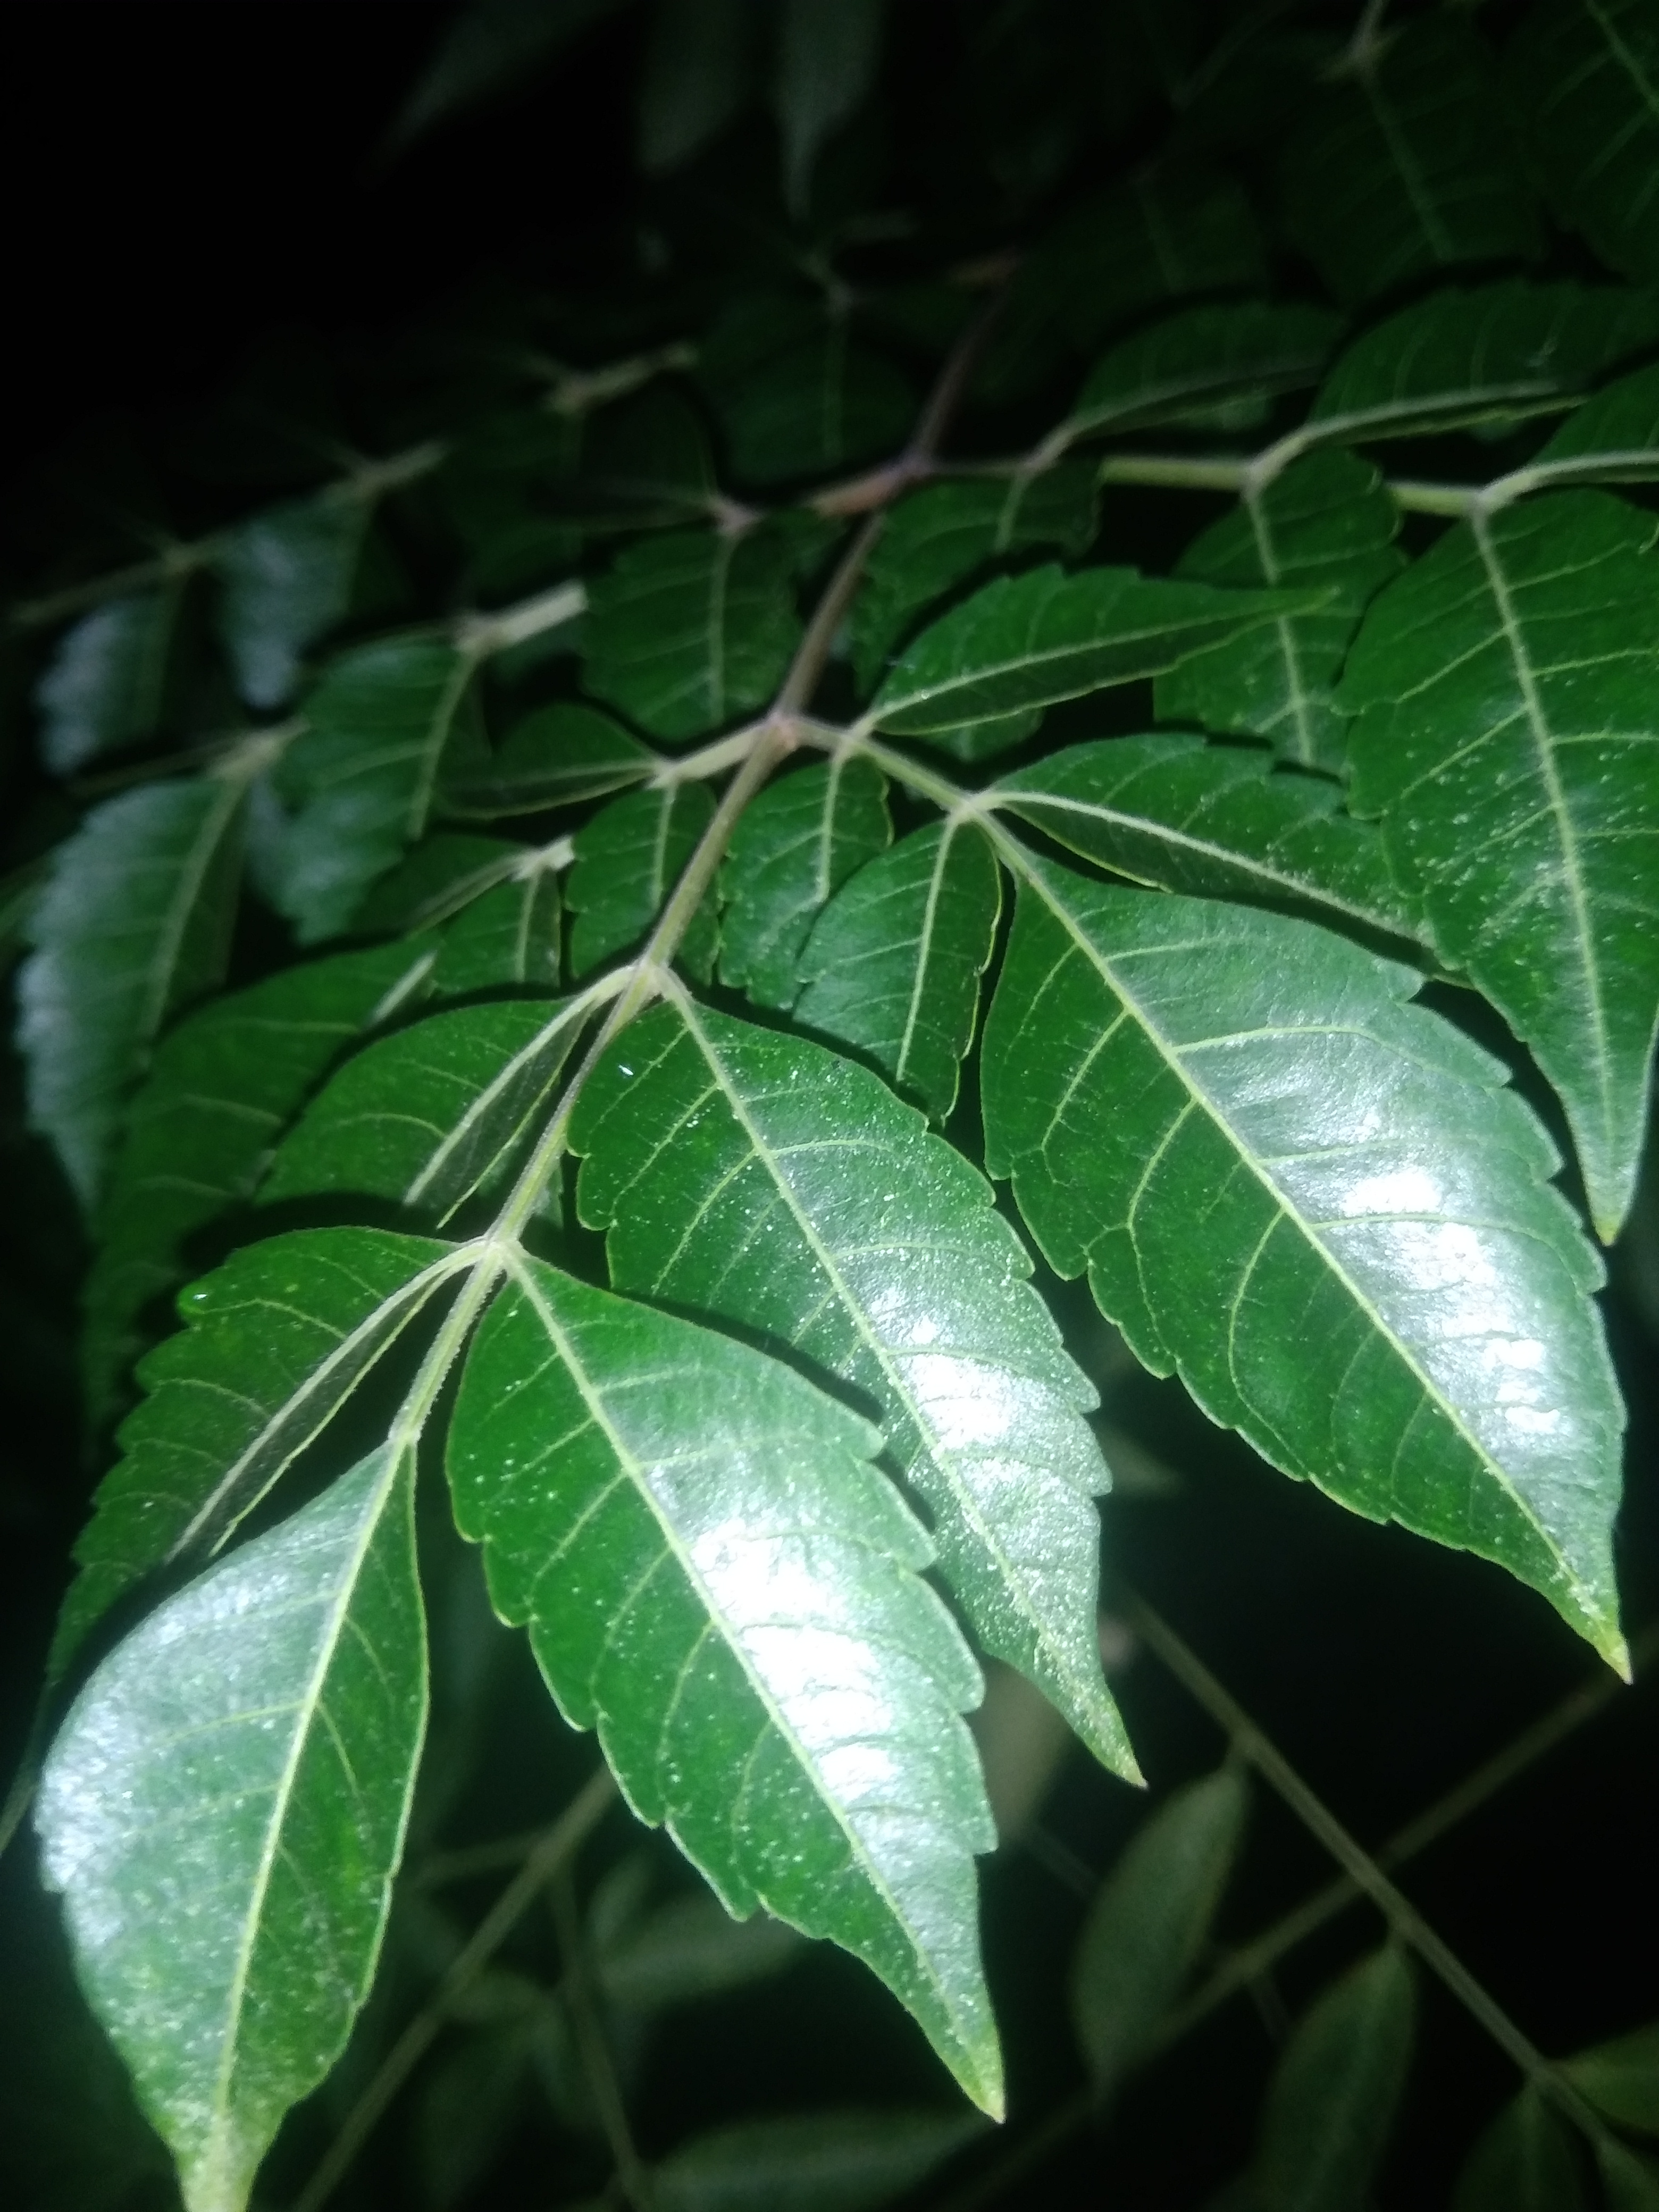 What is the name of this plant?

neem
